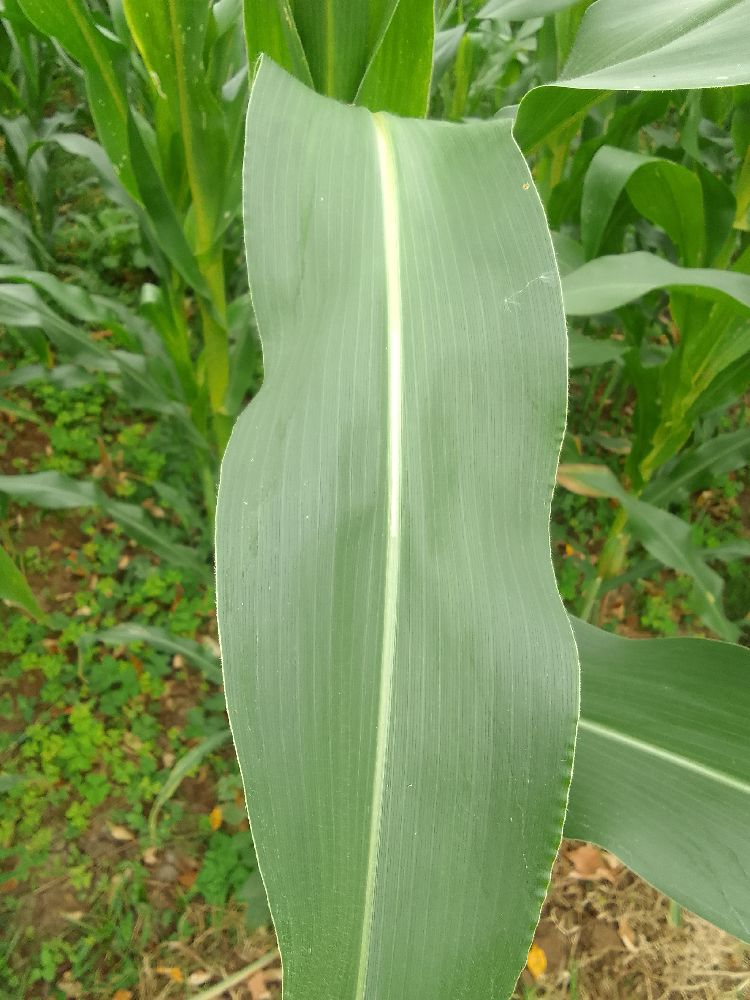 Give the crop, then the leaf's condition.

maize, healthy
